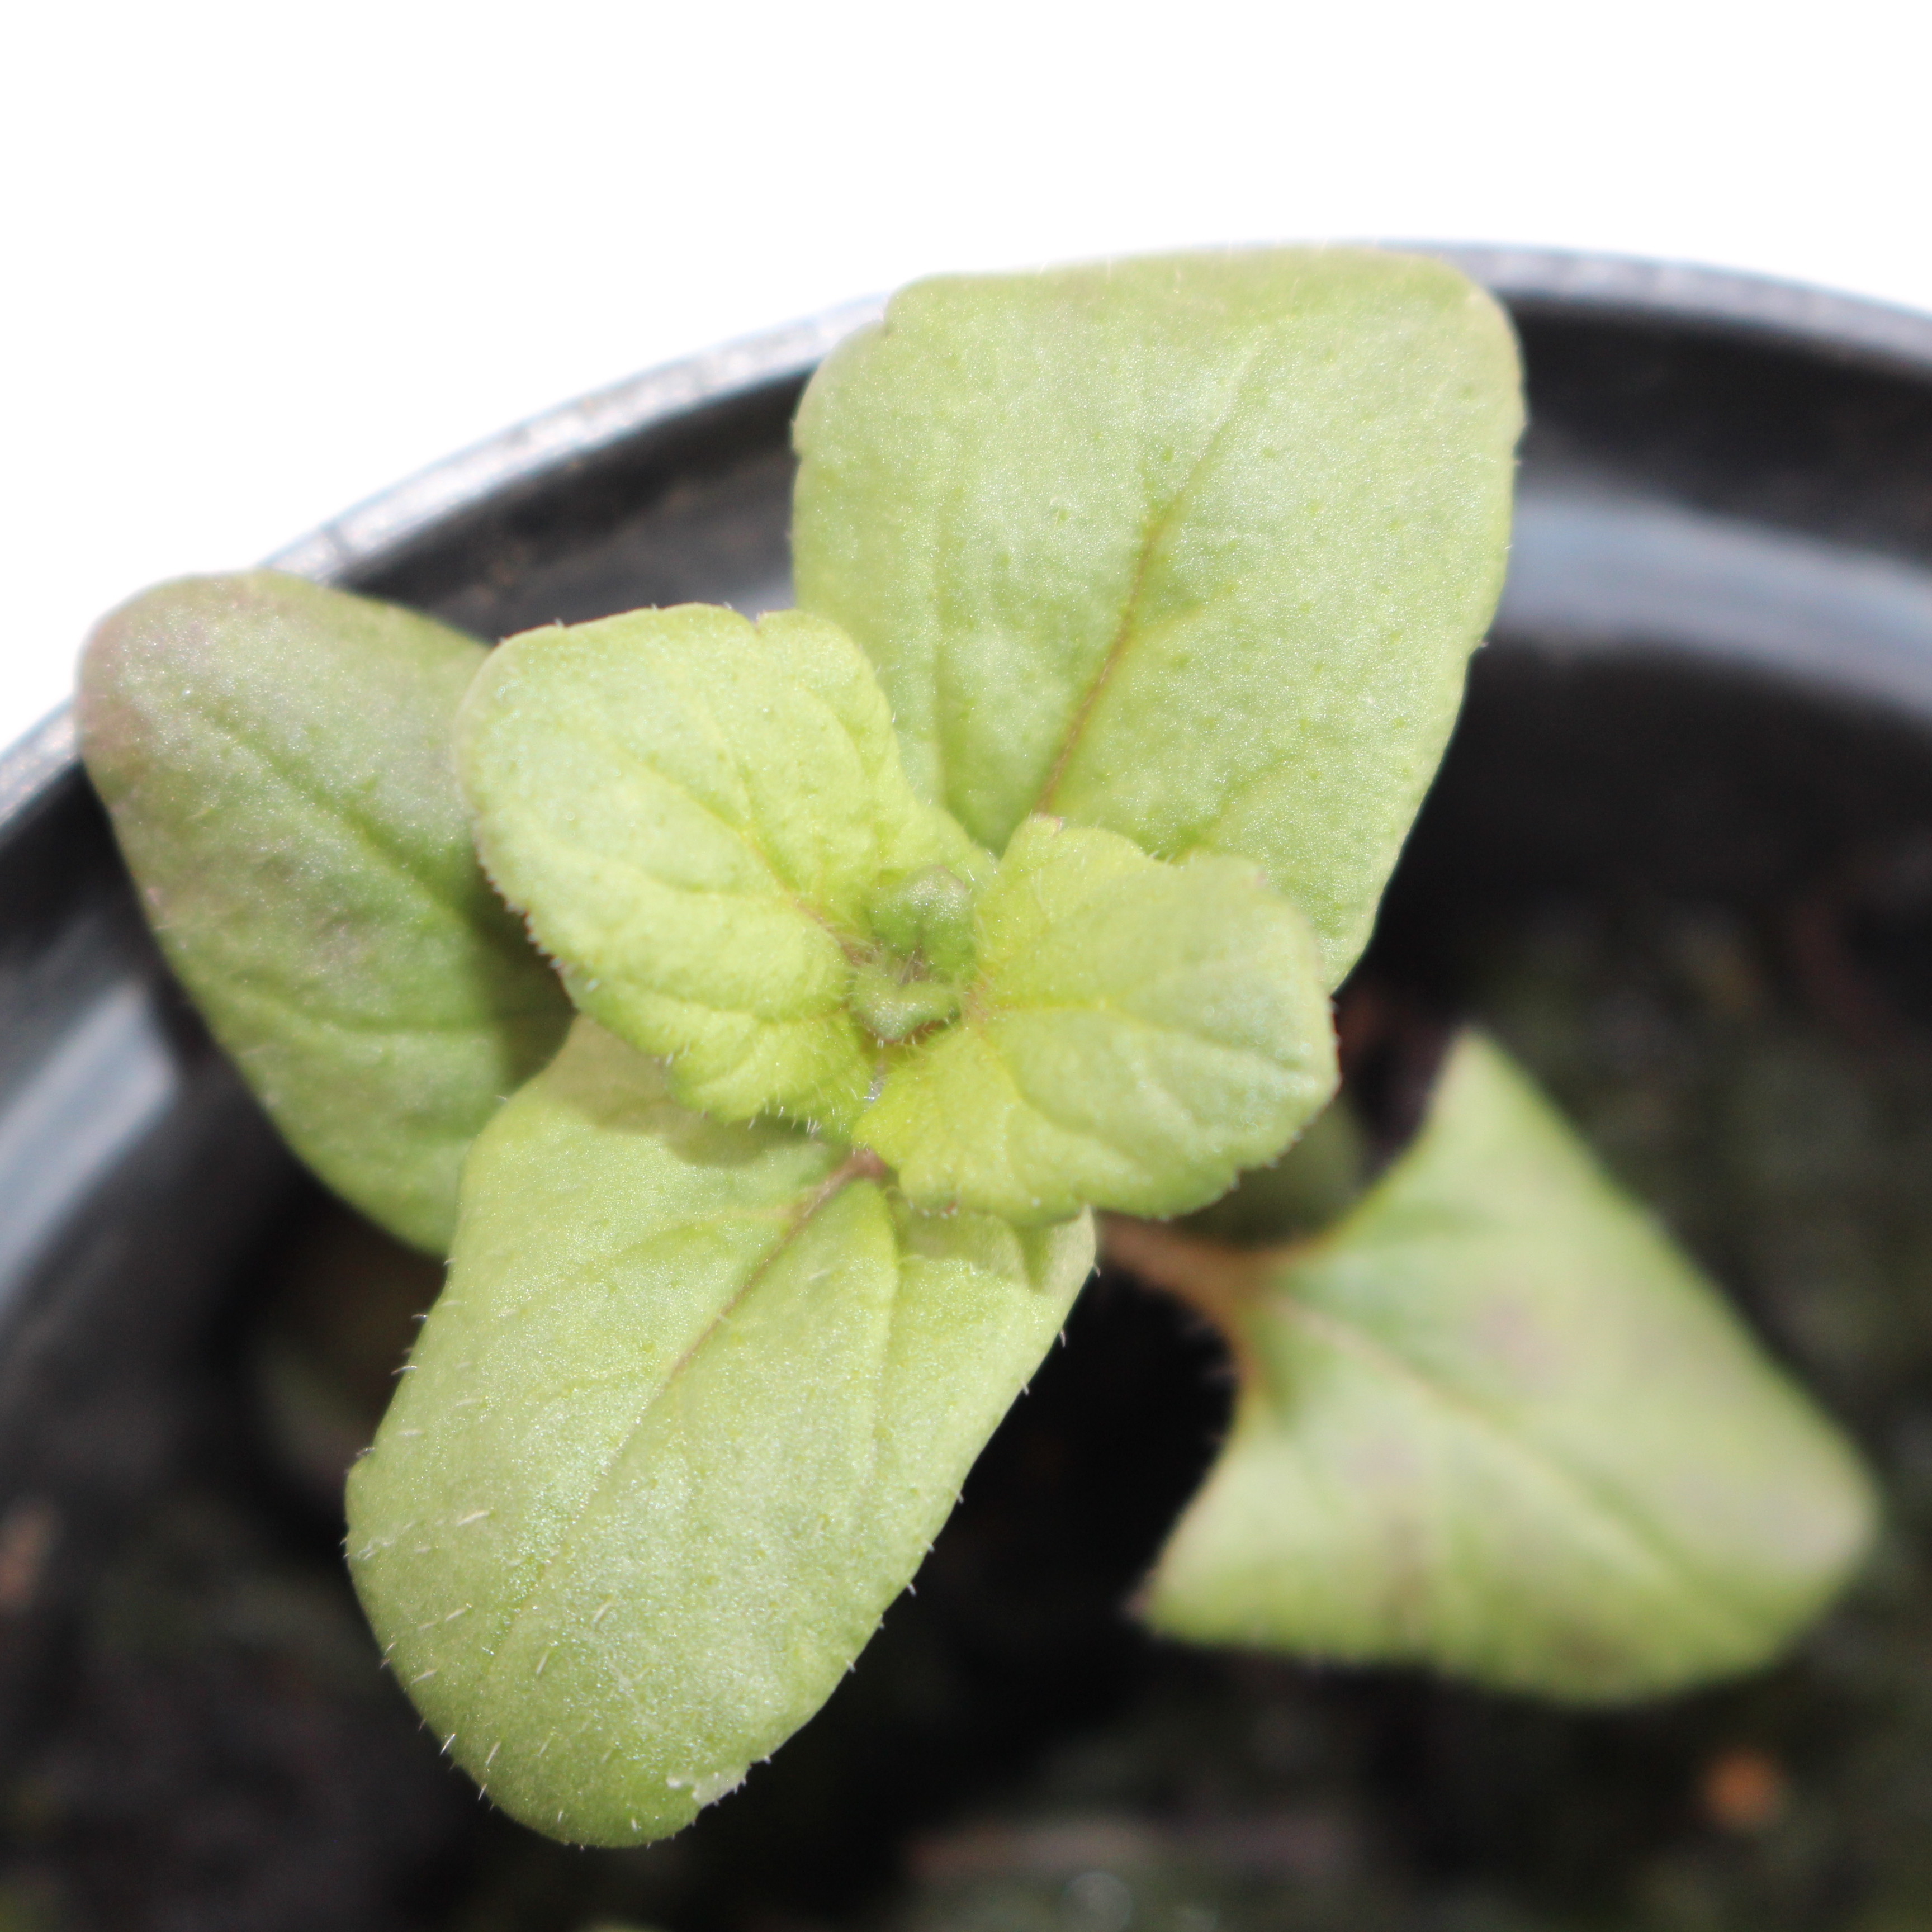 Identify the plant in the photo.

Veronica persica
